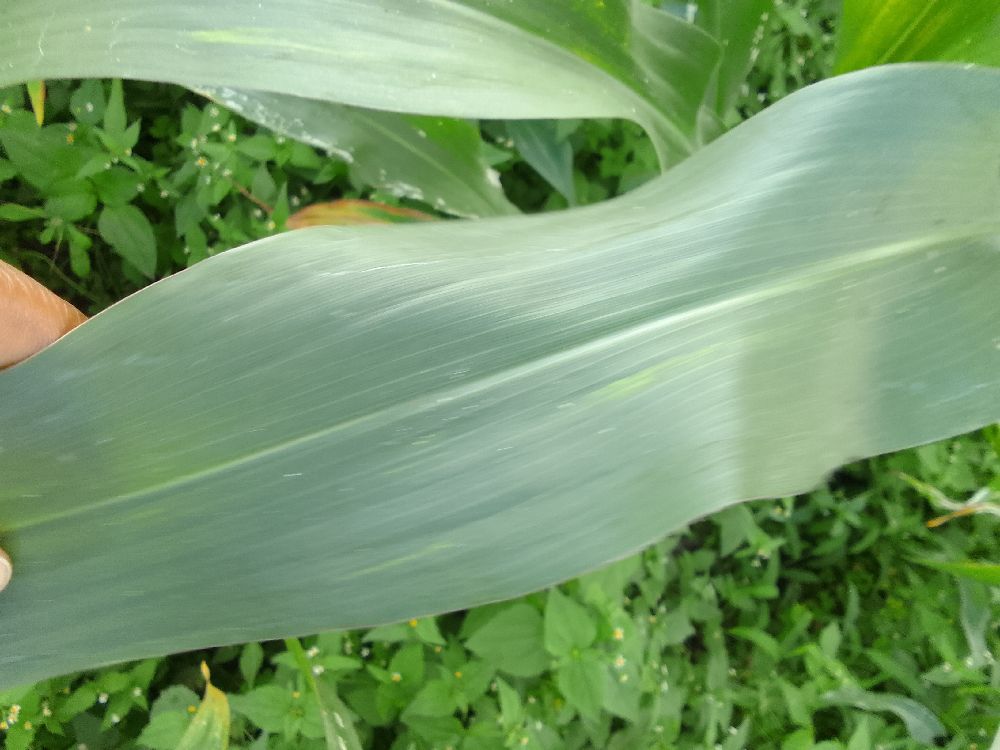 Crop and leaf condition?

maize, healthy
